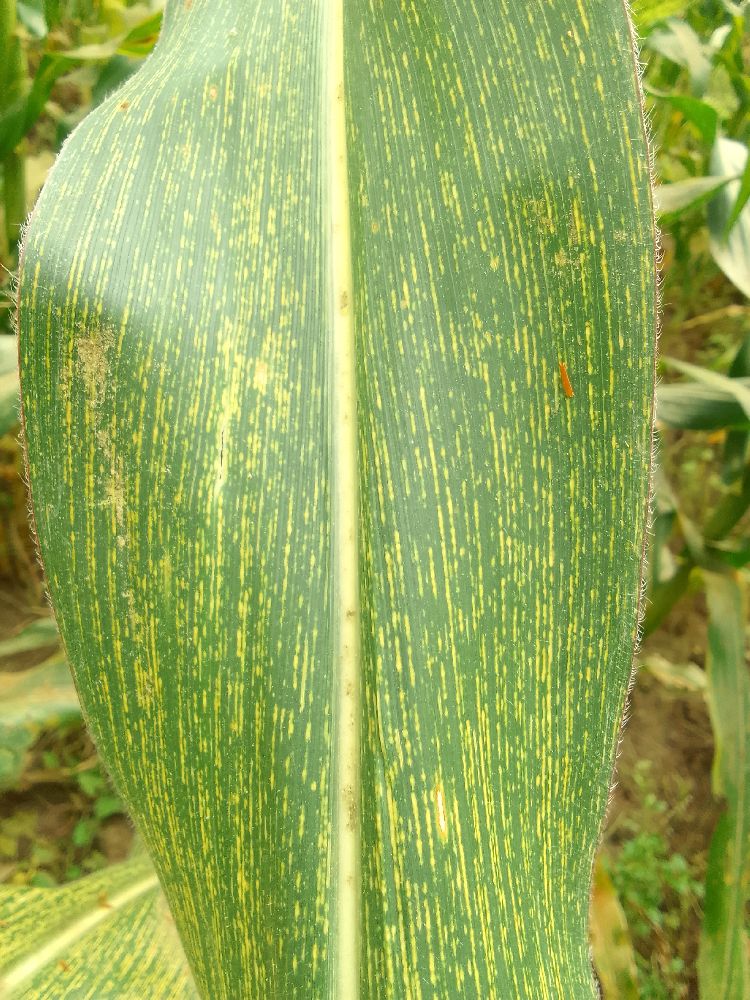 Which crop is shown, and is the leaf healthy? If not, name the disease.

maize, maize streak virus
